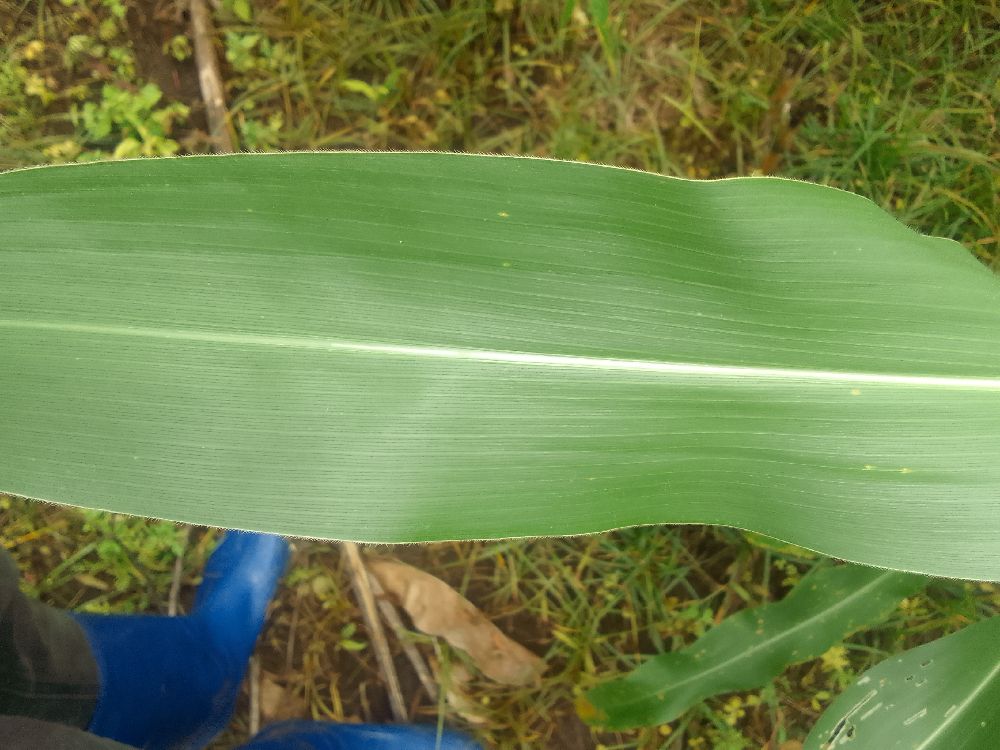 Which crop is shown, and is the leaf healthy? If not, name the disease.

maize, healthy
